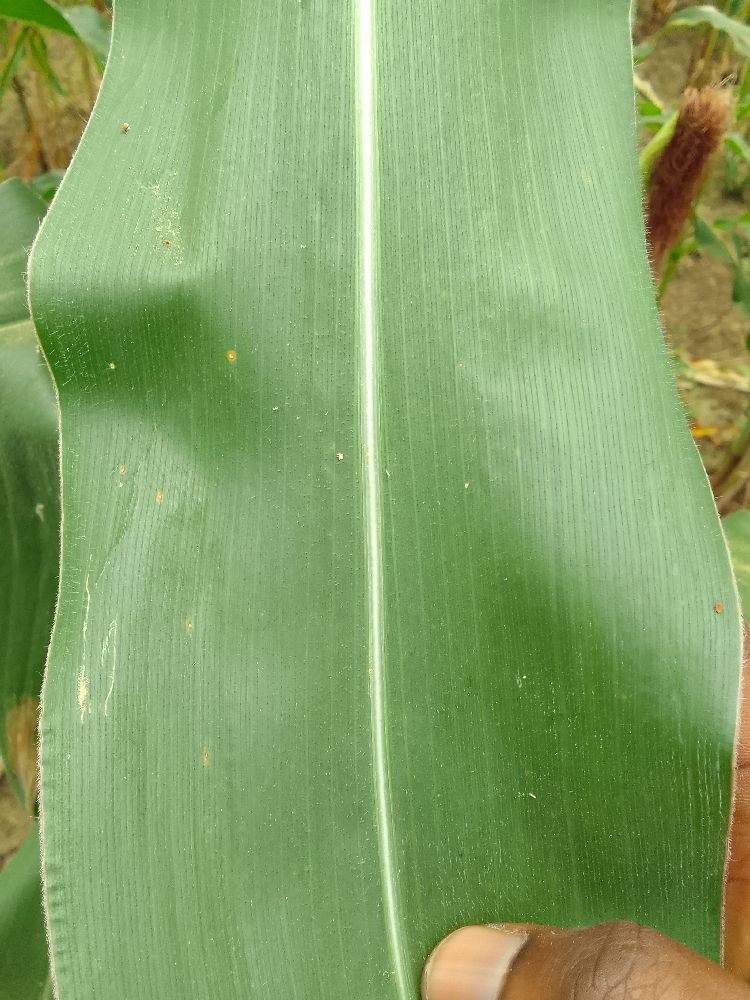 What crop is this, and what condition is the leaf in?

maize, healthy
